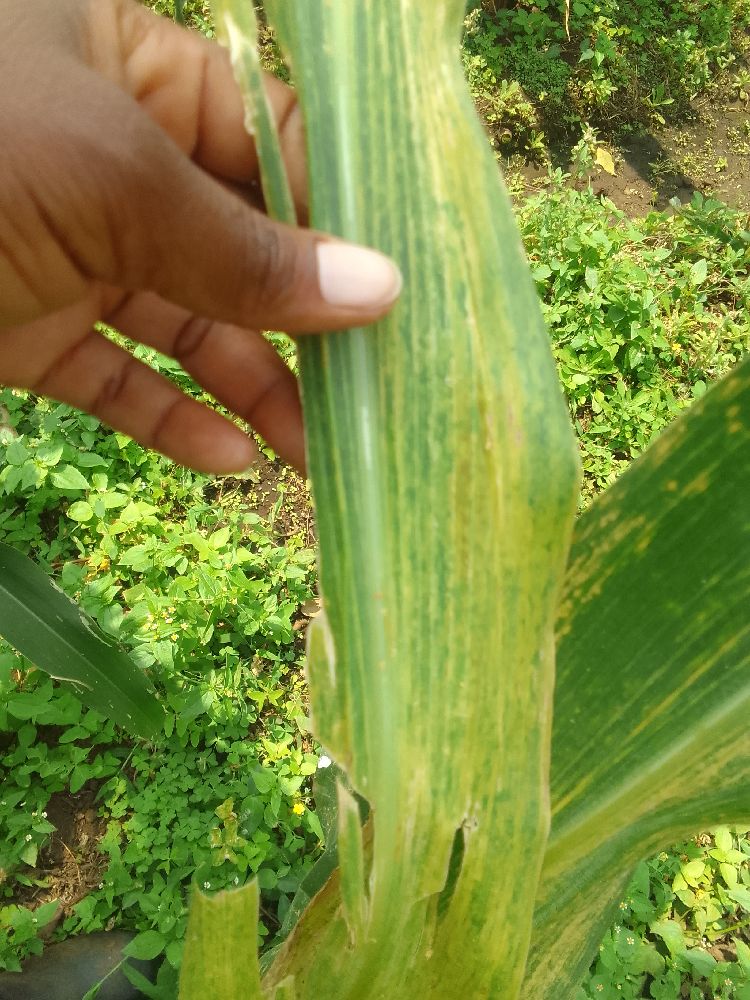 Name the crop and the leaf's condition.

maize, maize lethal necrosis
